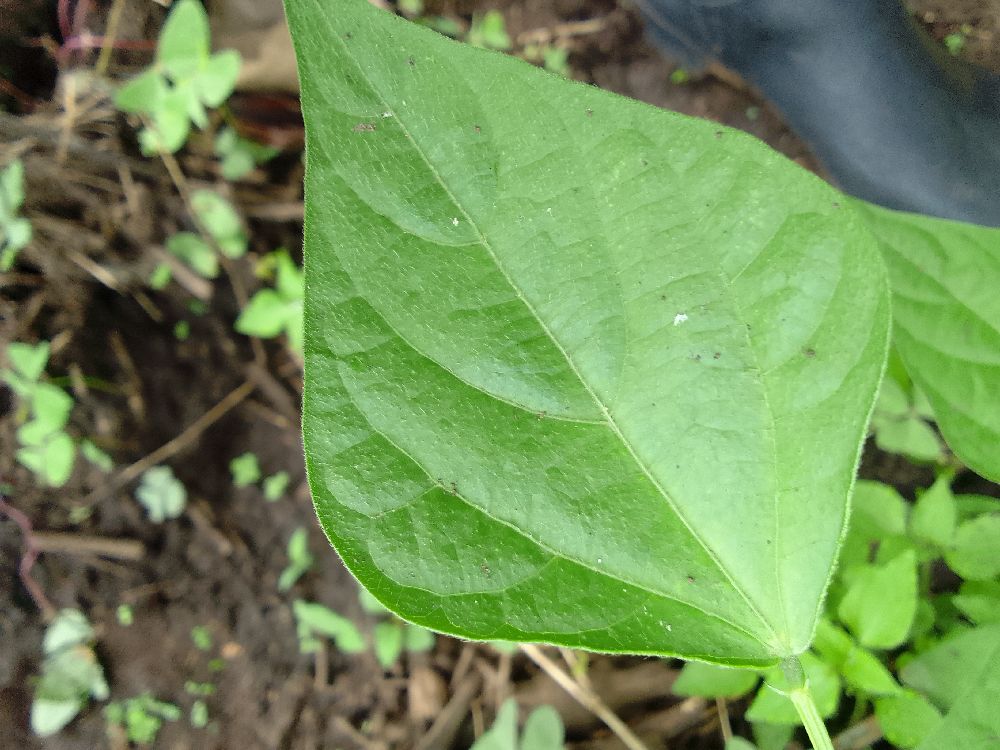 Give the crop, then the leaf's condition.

common bean, healthy
